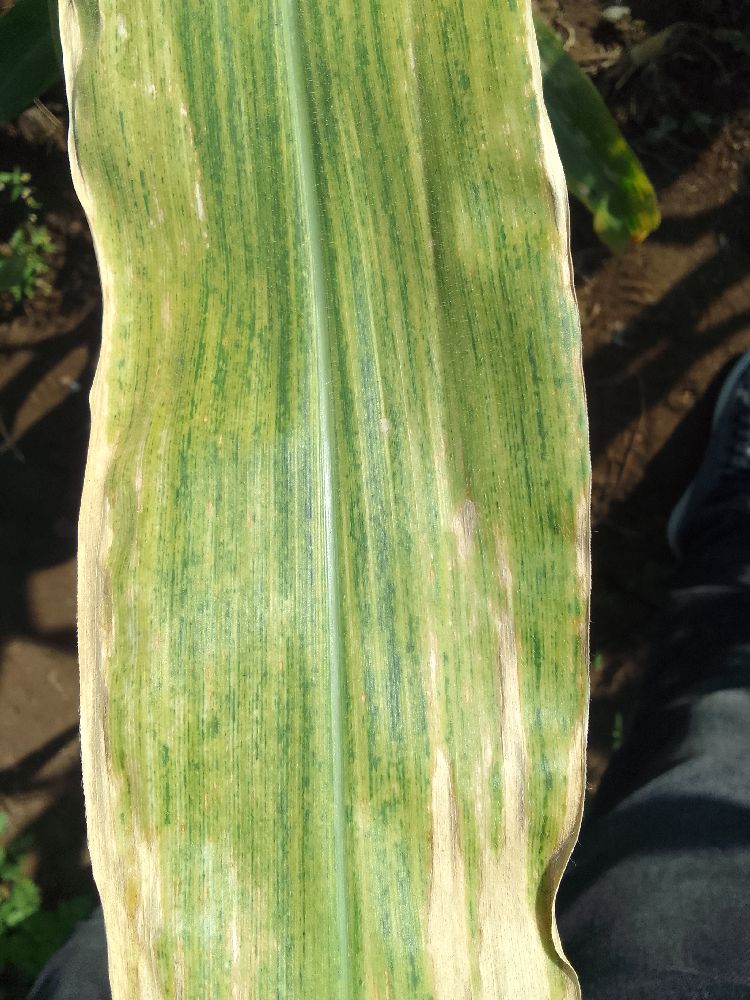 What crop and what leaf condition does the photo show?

maize, maize lethal necrosis
